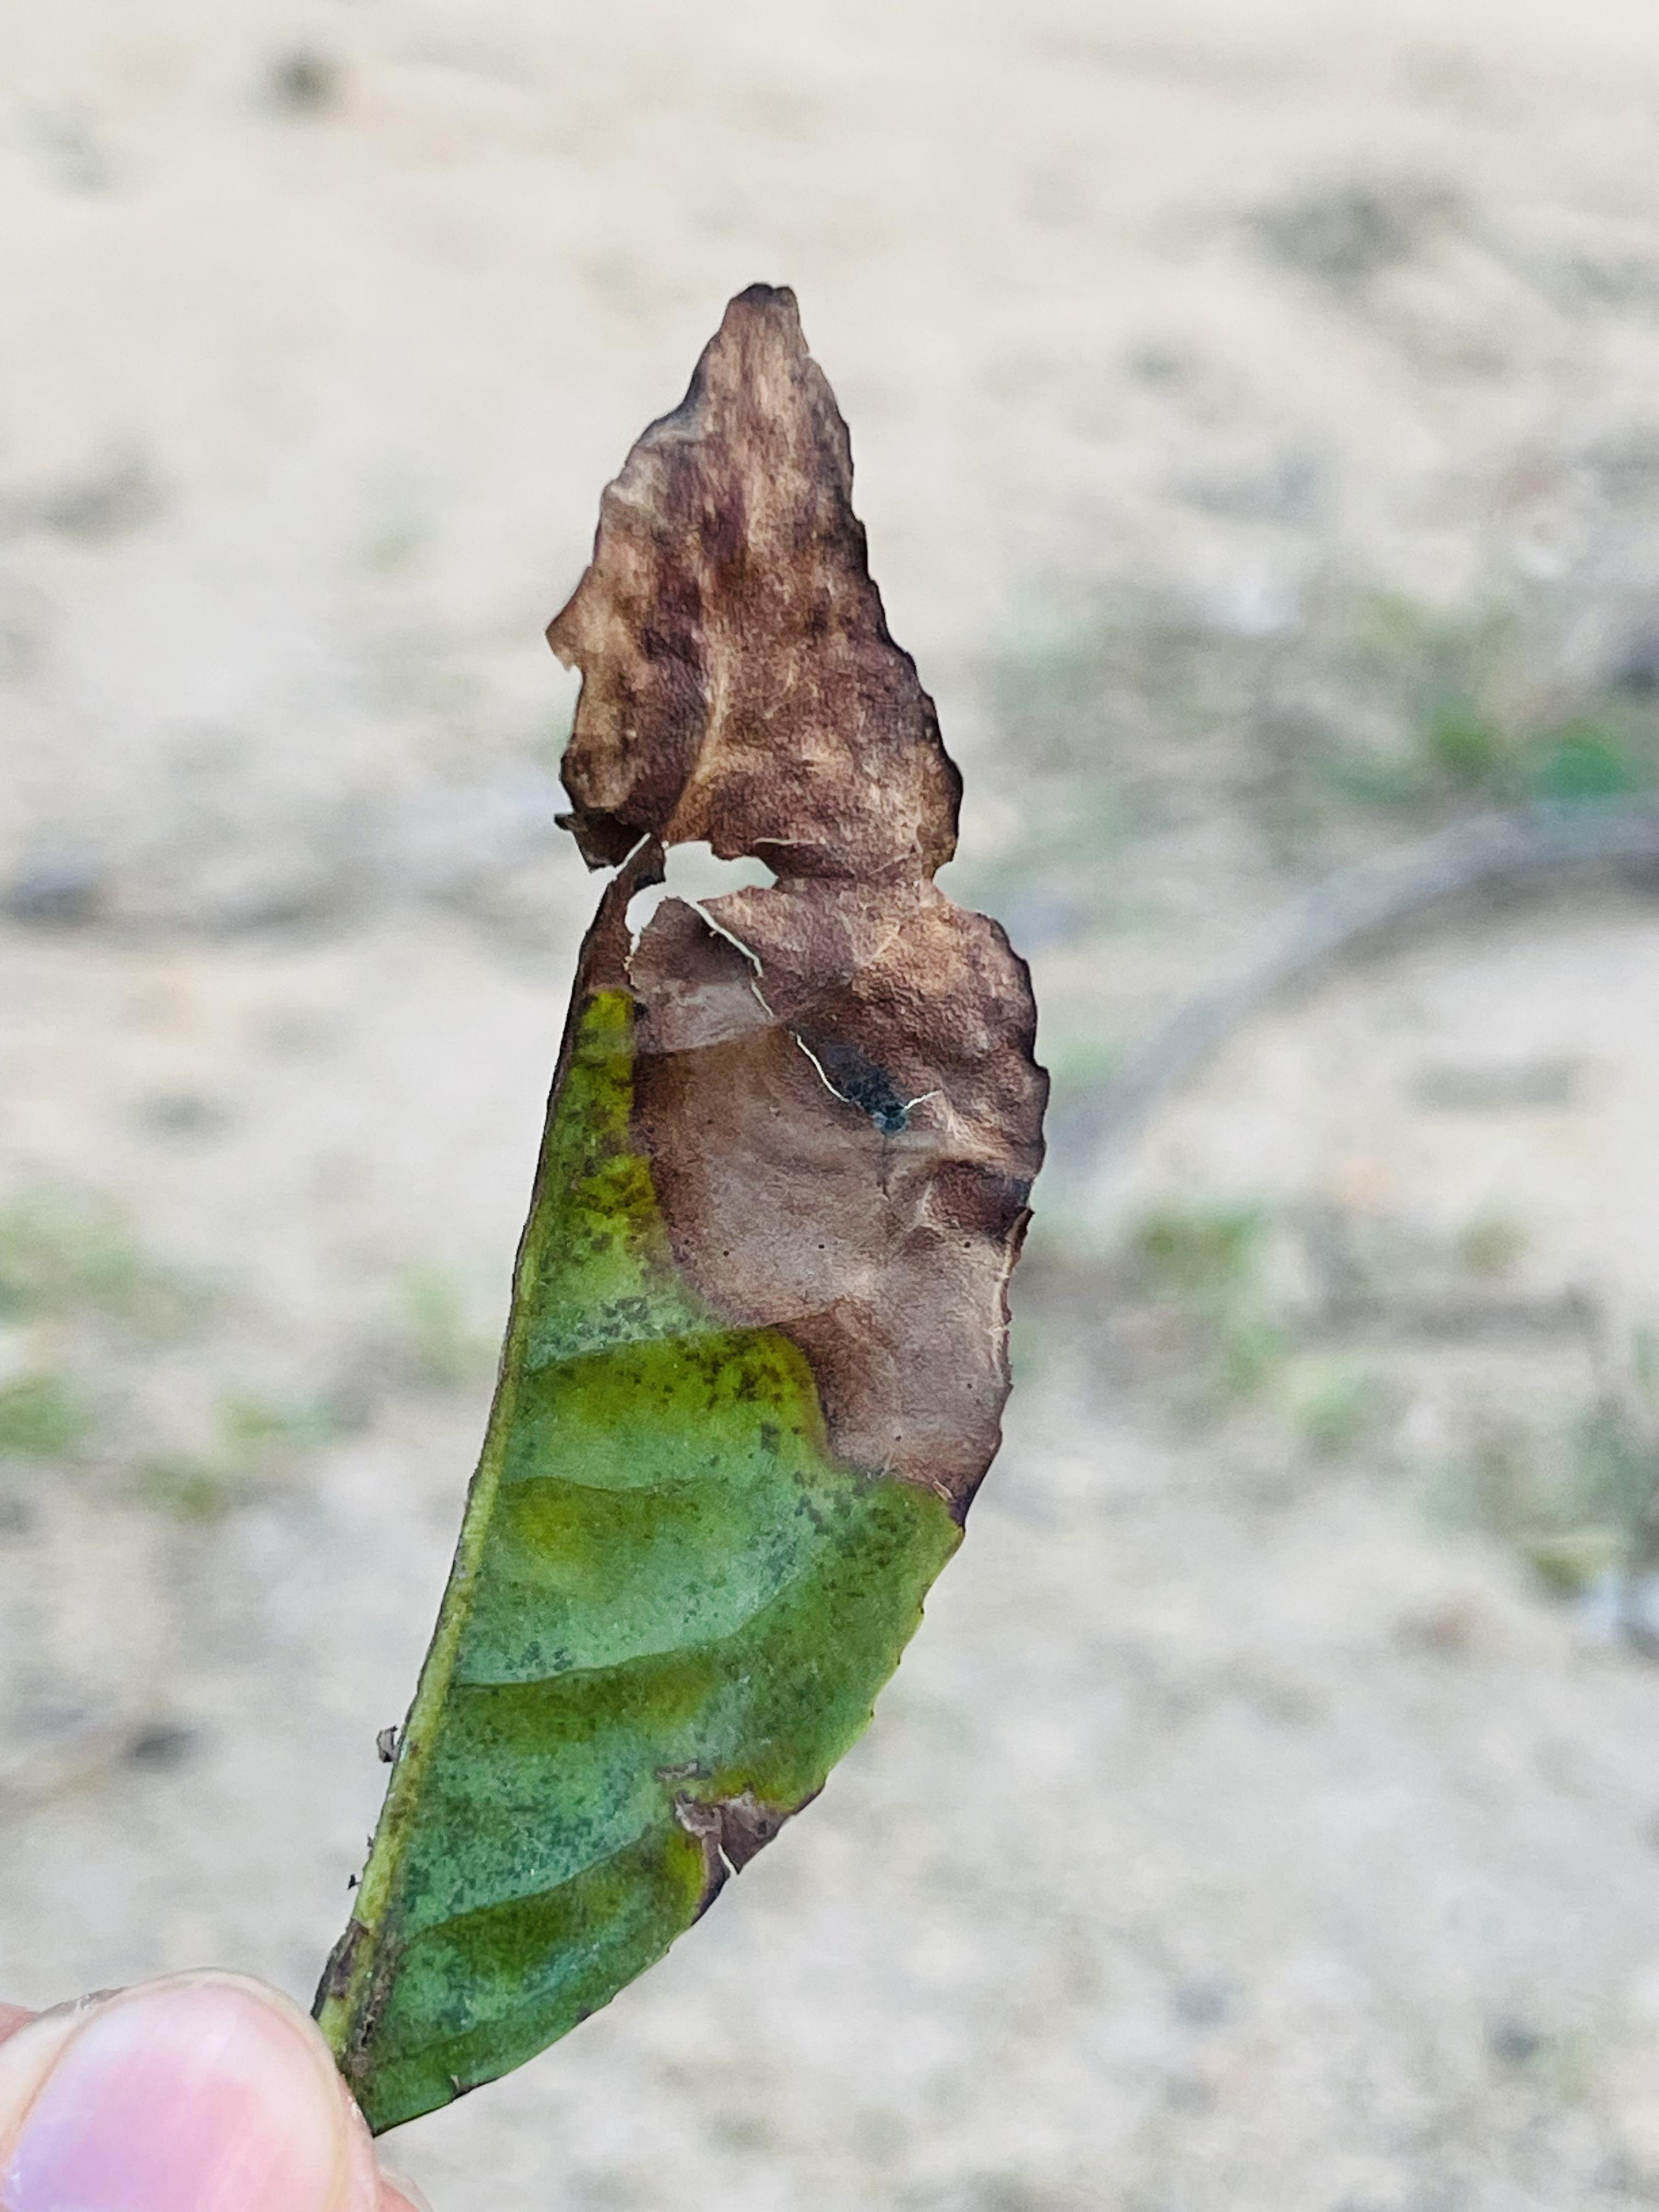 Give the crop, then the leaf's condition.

tea, blight
